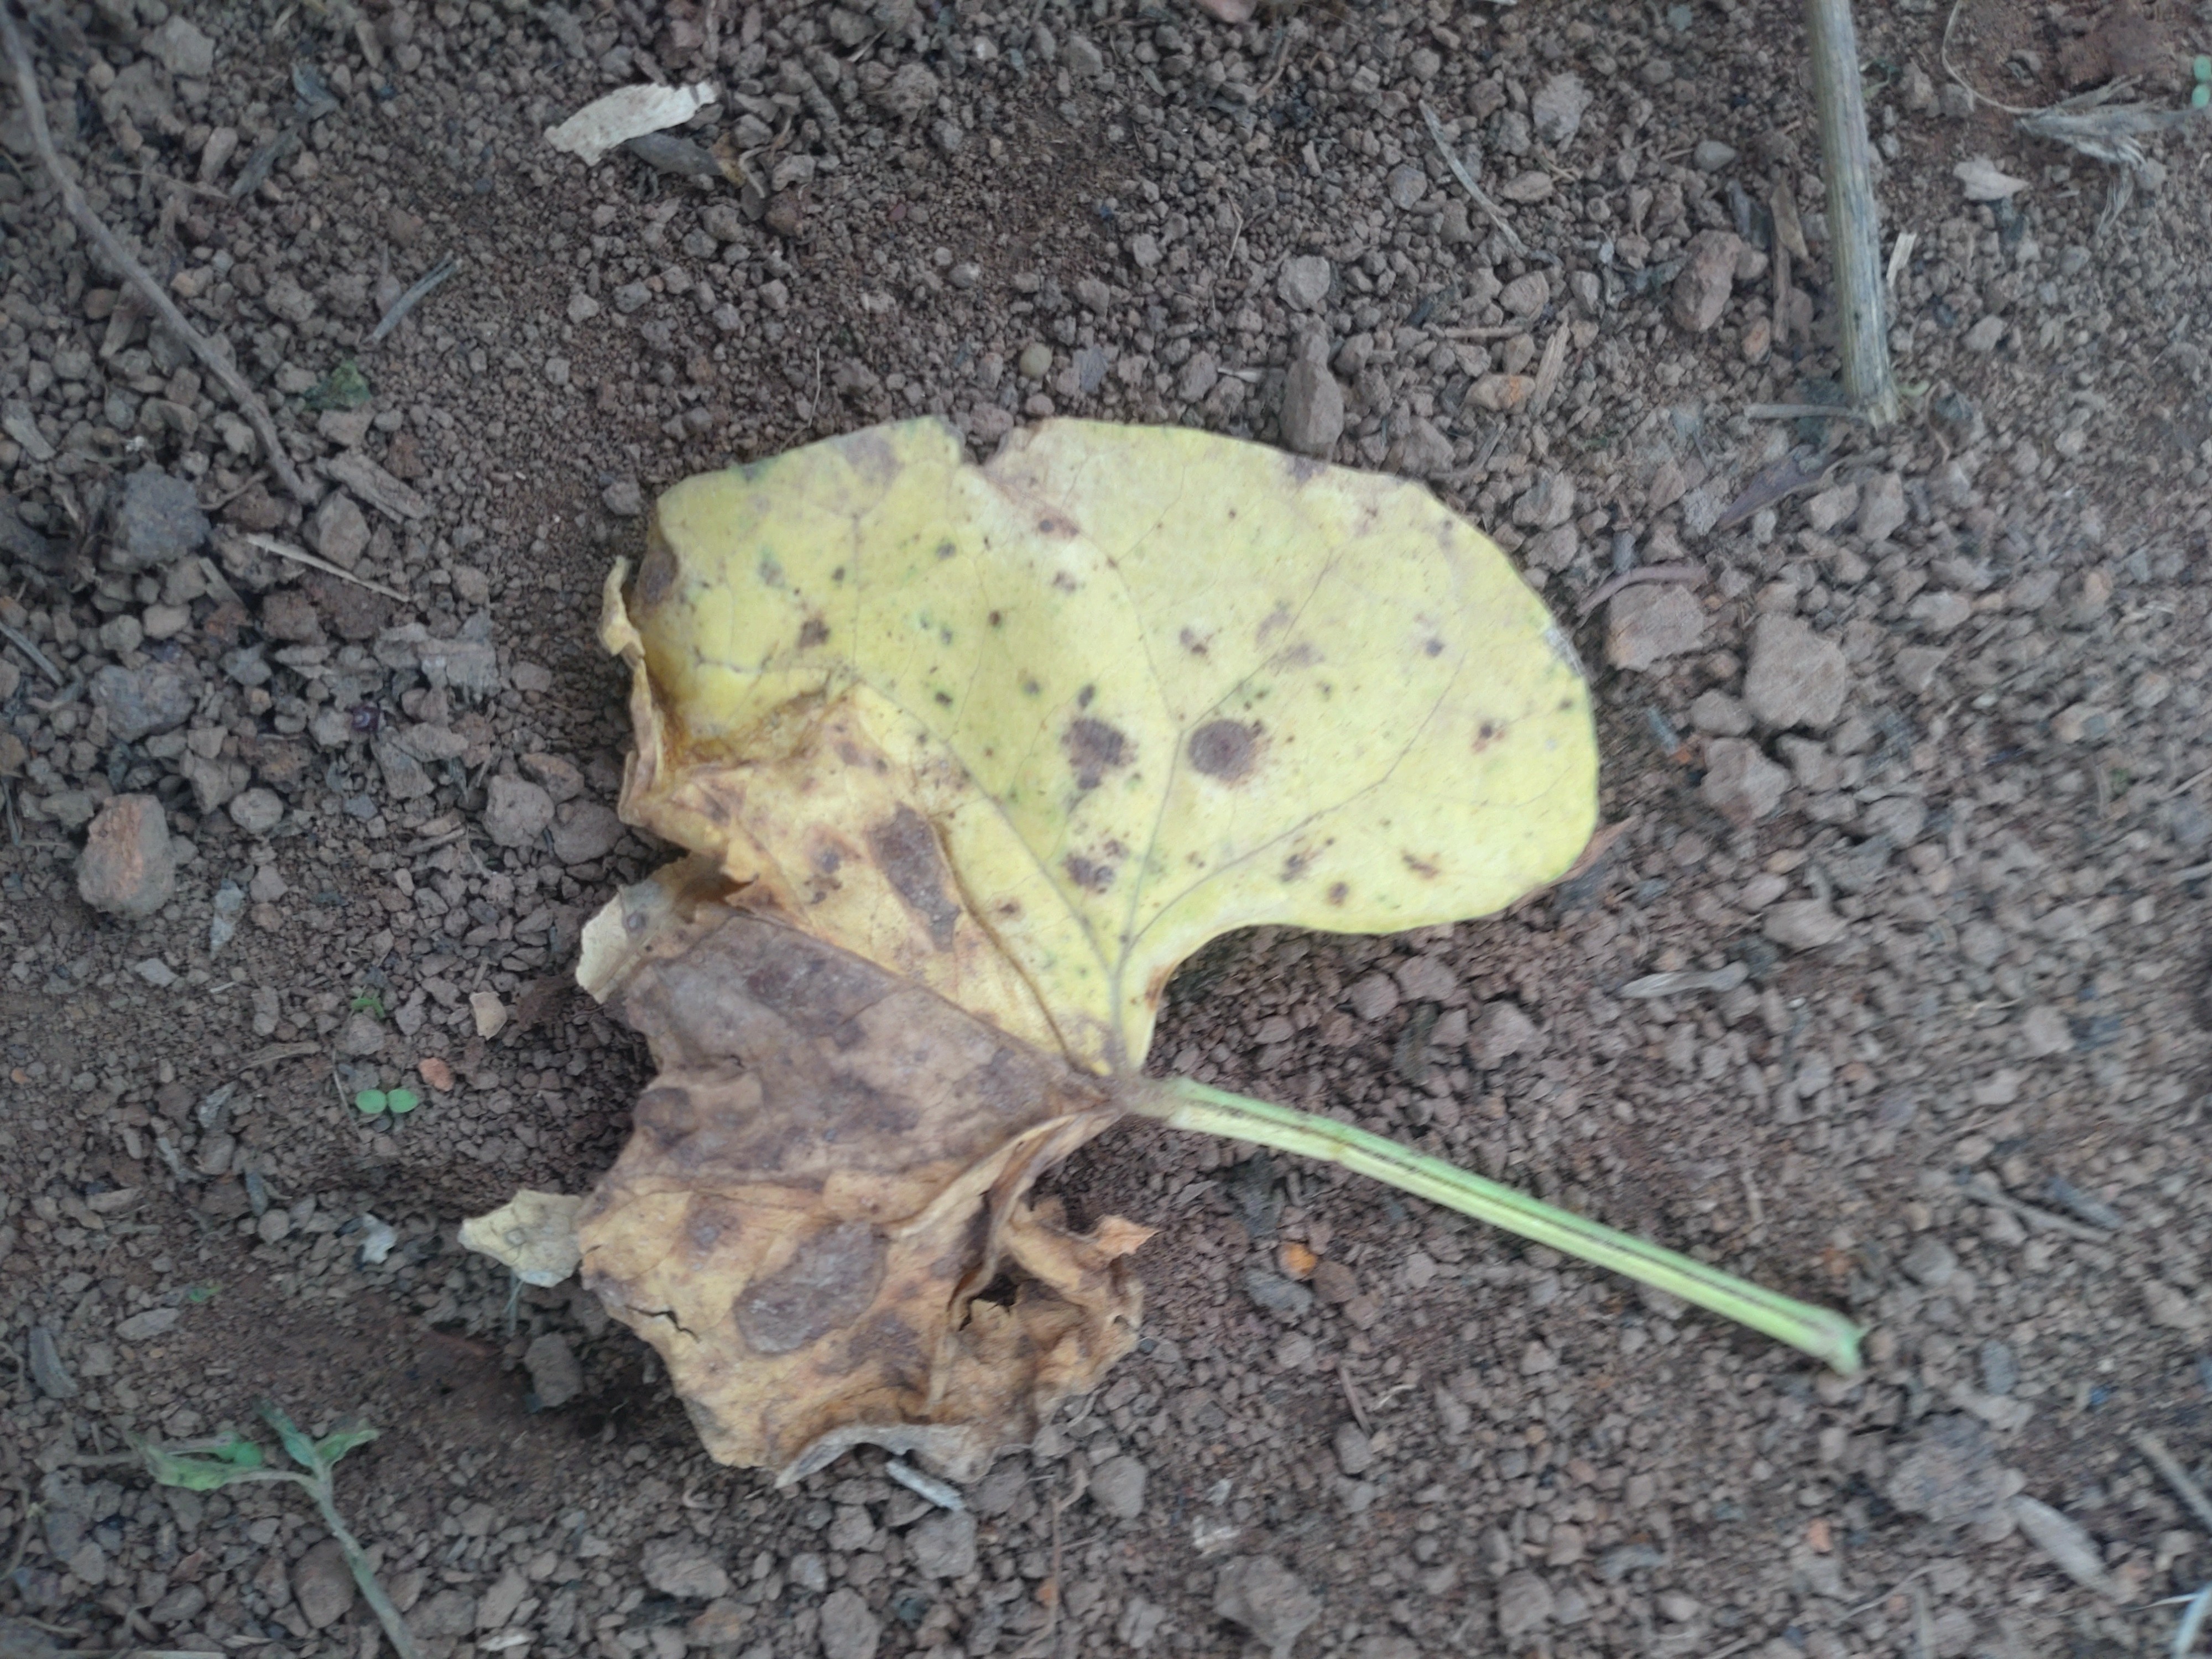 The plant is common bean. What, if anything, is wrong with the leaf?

anthracnose
